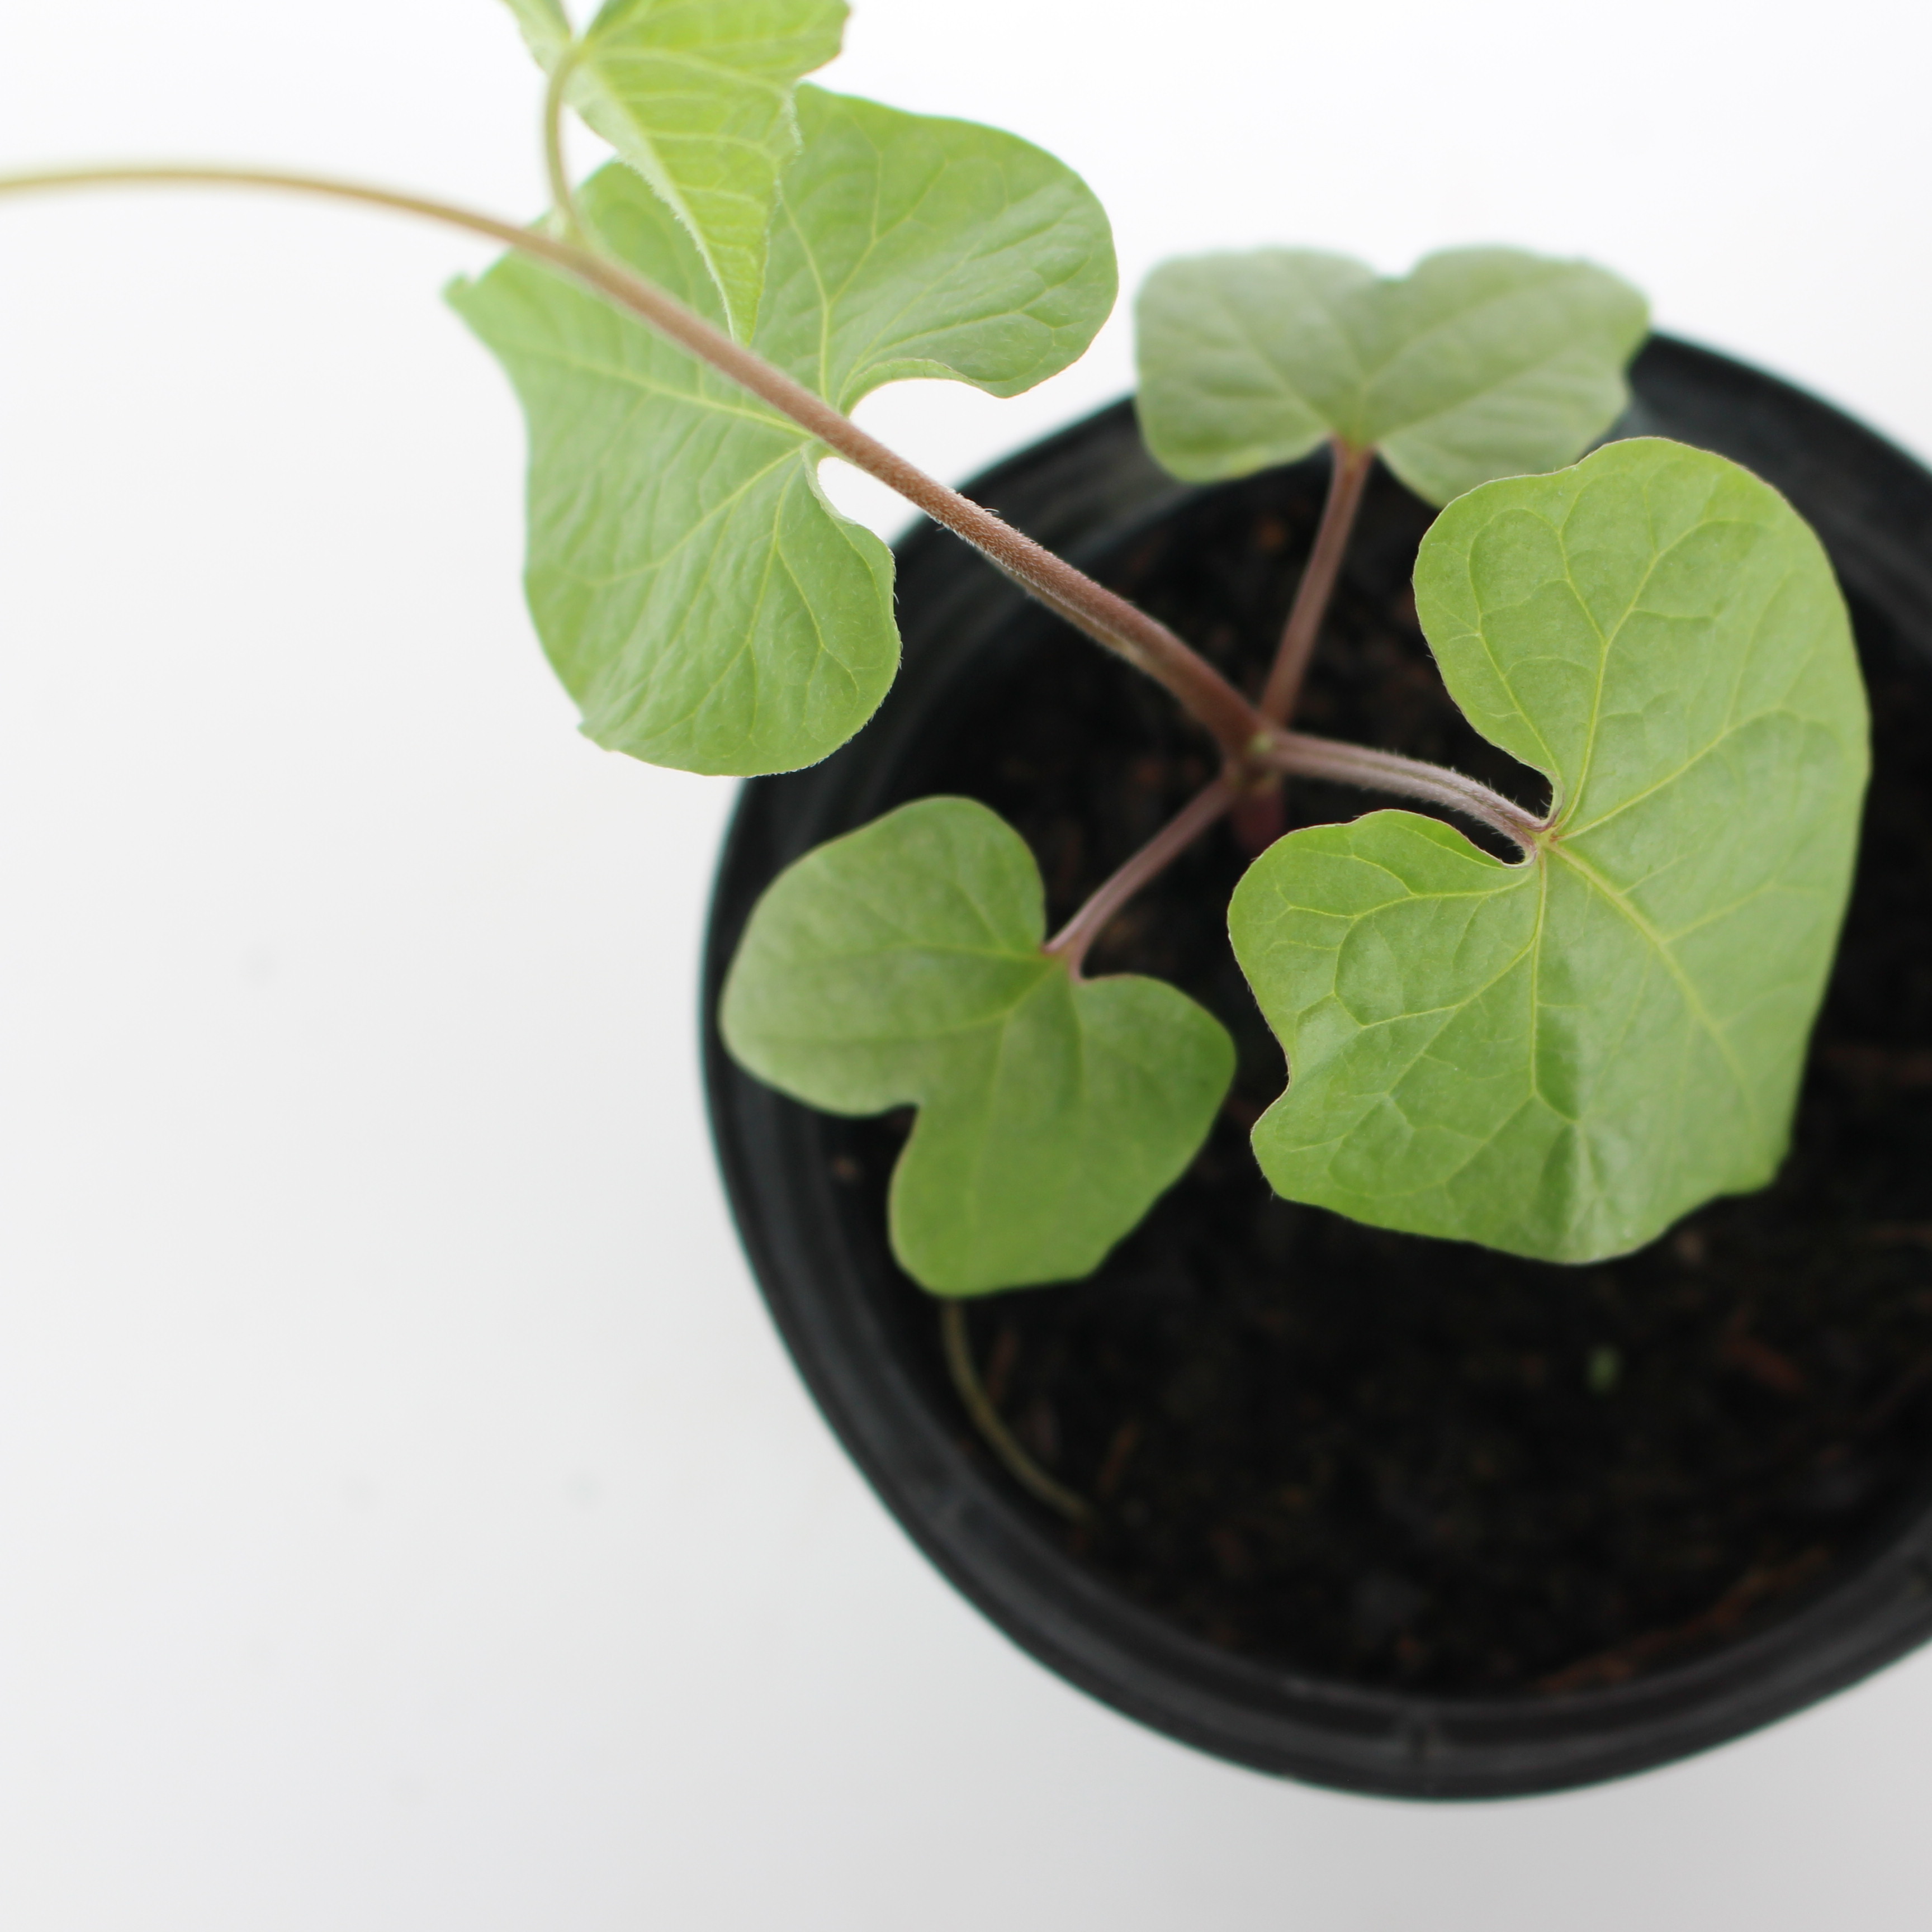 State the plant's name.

Convolvulus arvensis
